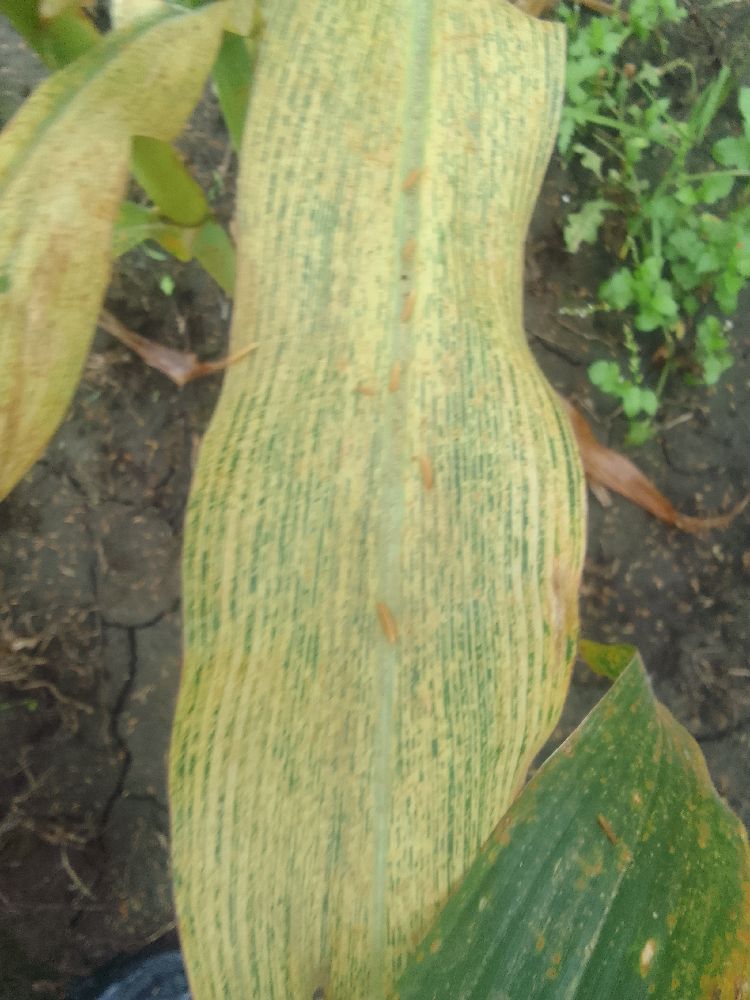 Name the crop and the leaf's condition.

maize, maize streak virus
